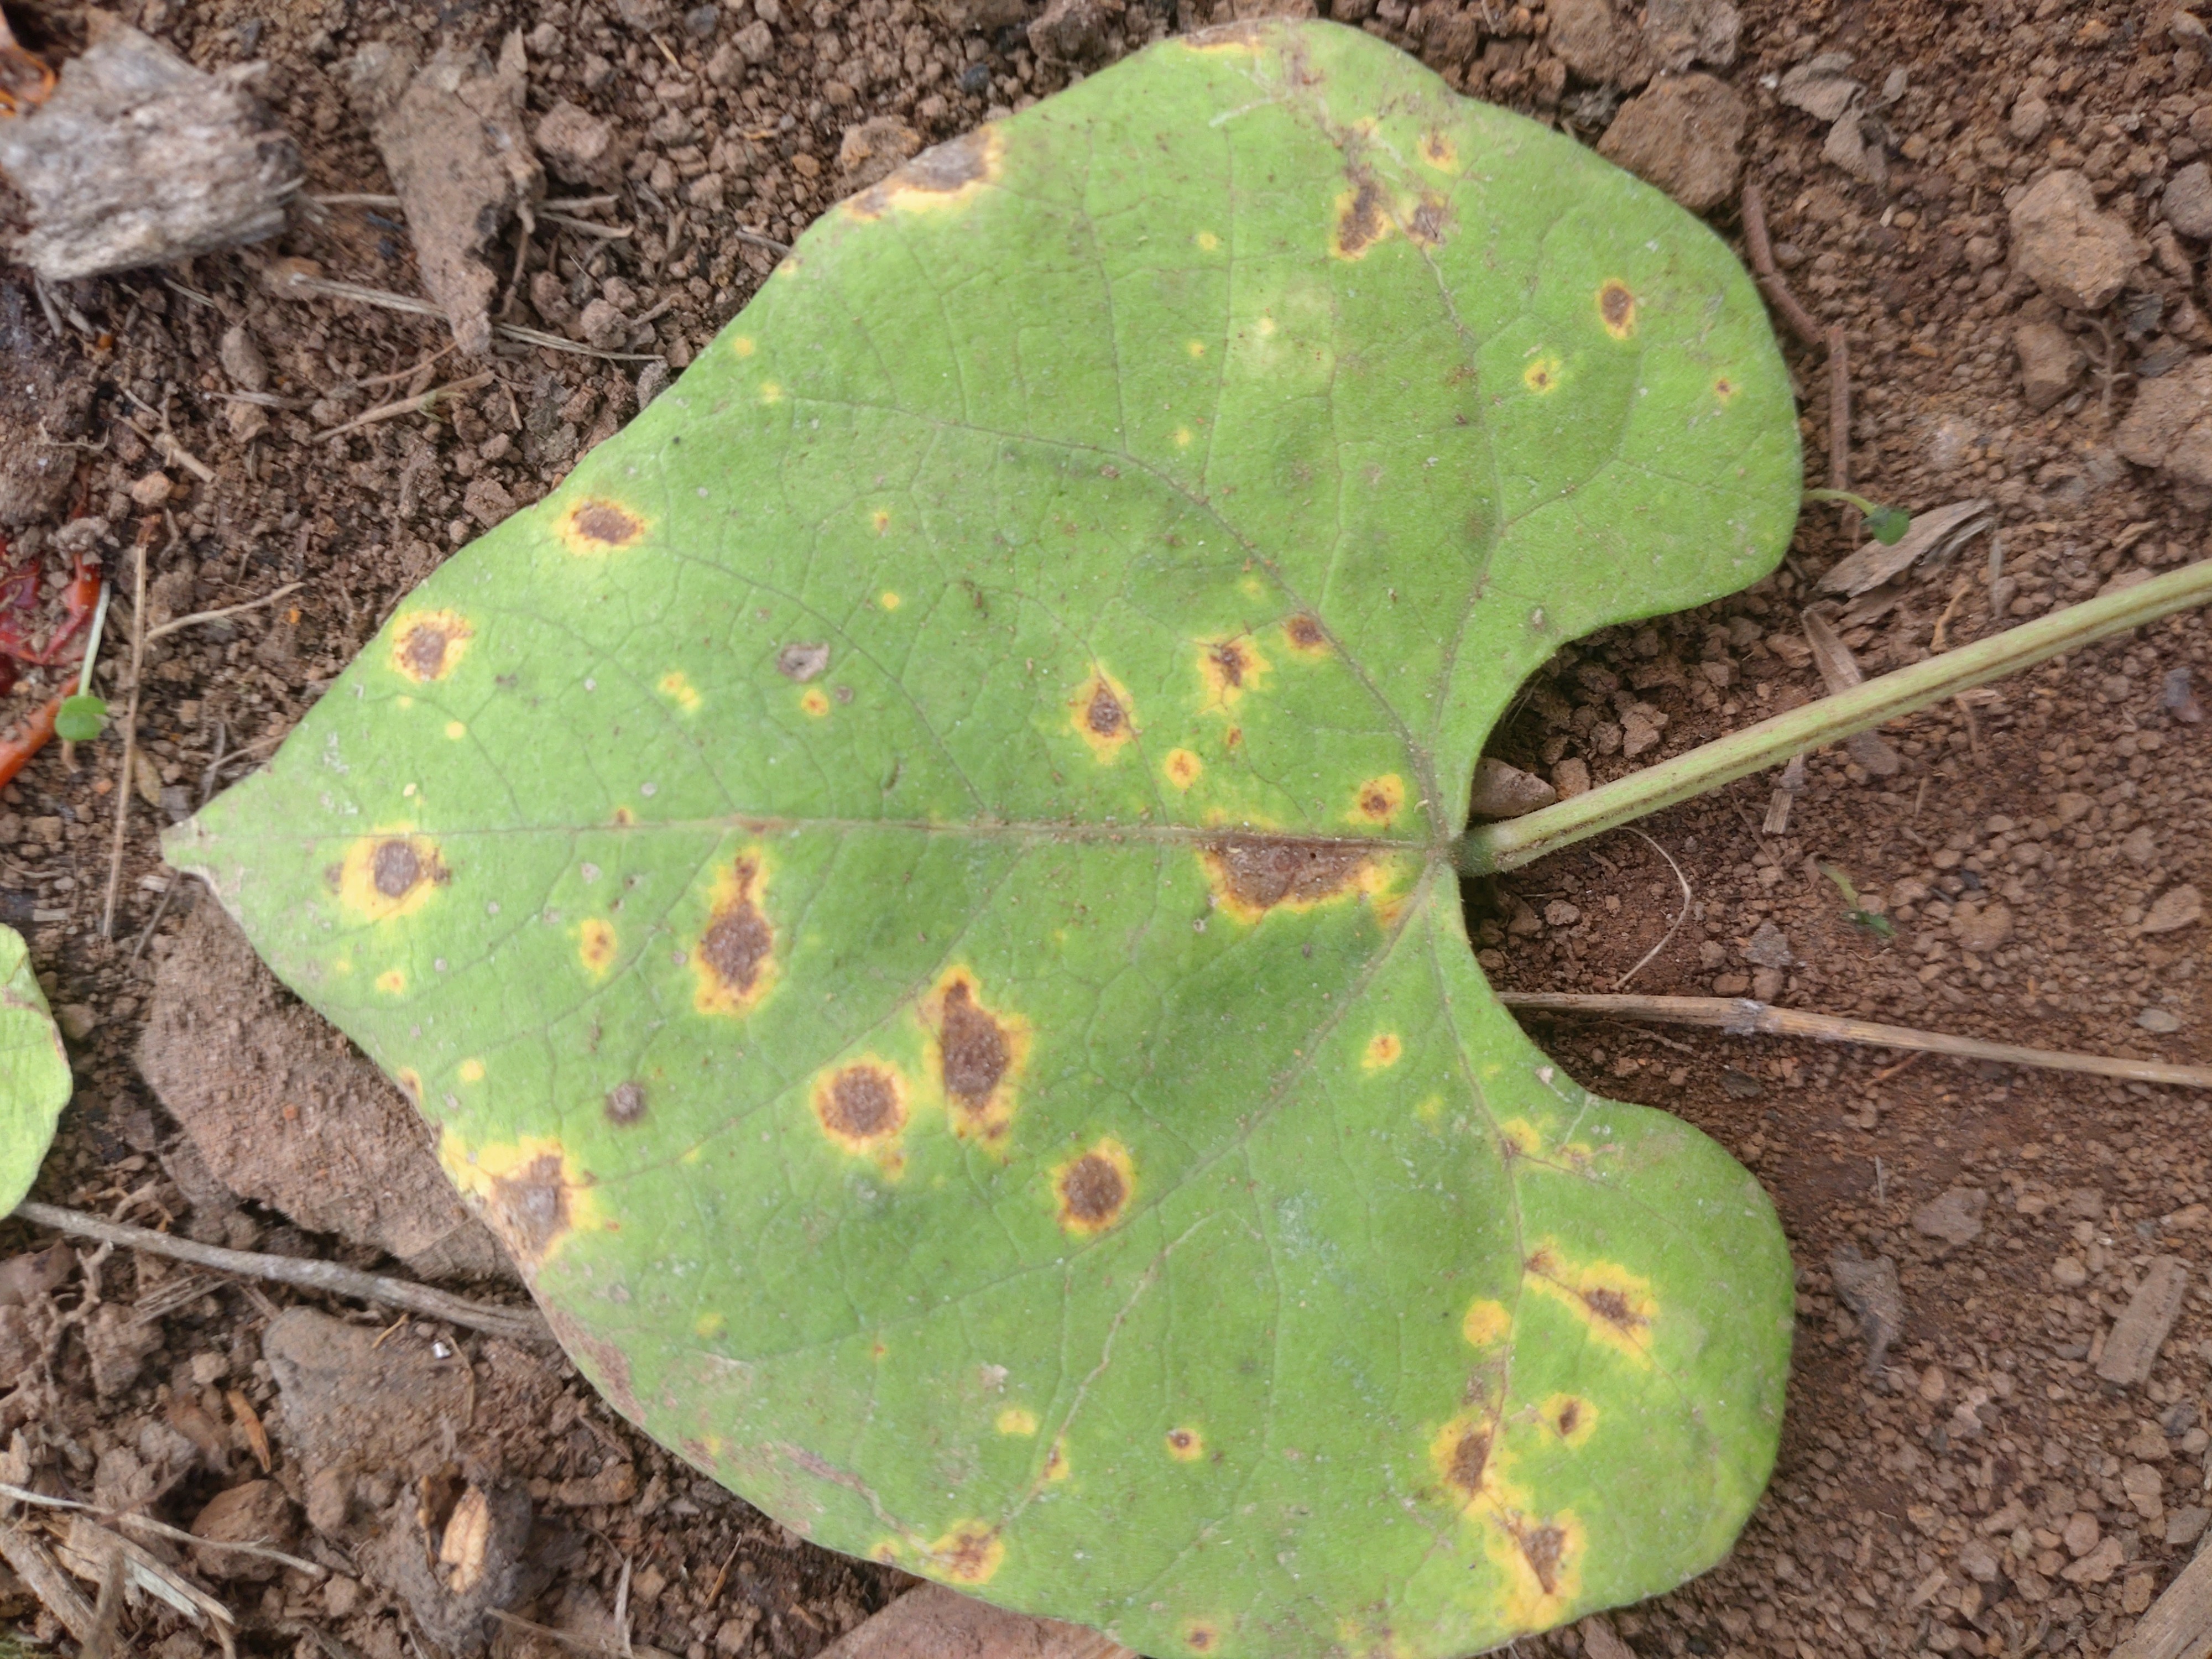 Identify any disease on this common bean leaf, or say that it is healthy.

rust
